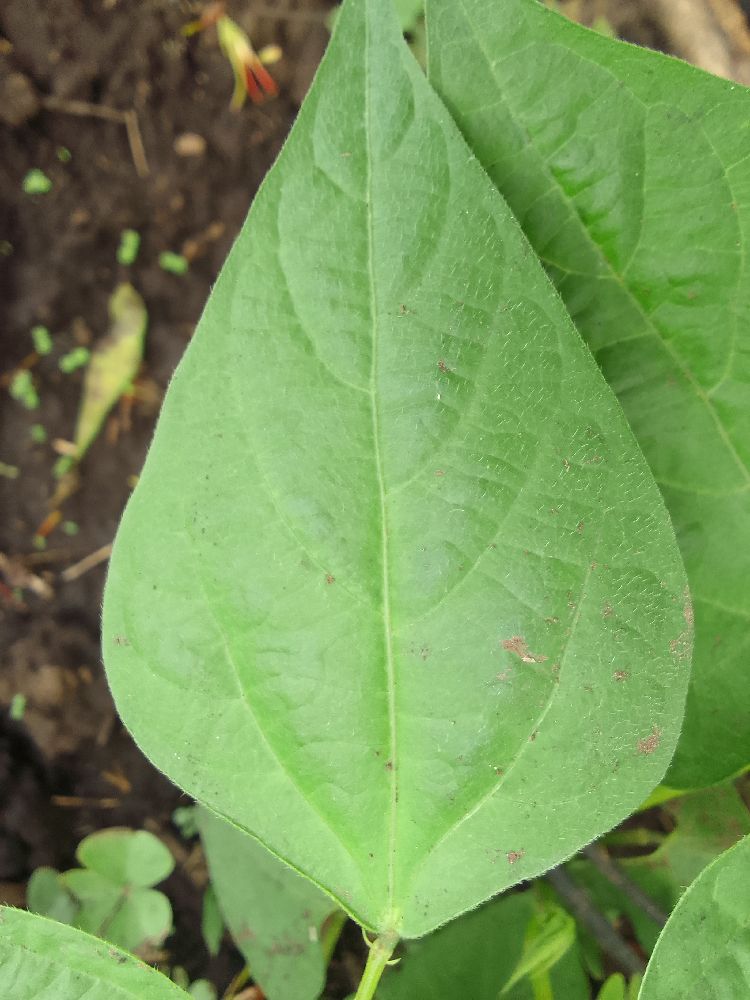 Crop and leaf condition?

common bean, healthy
